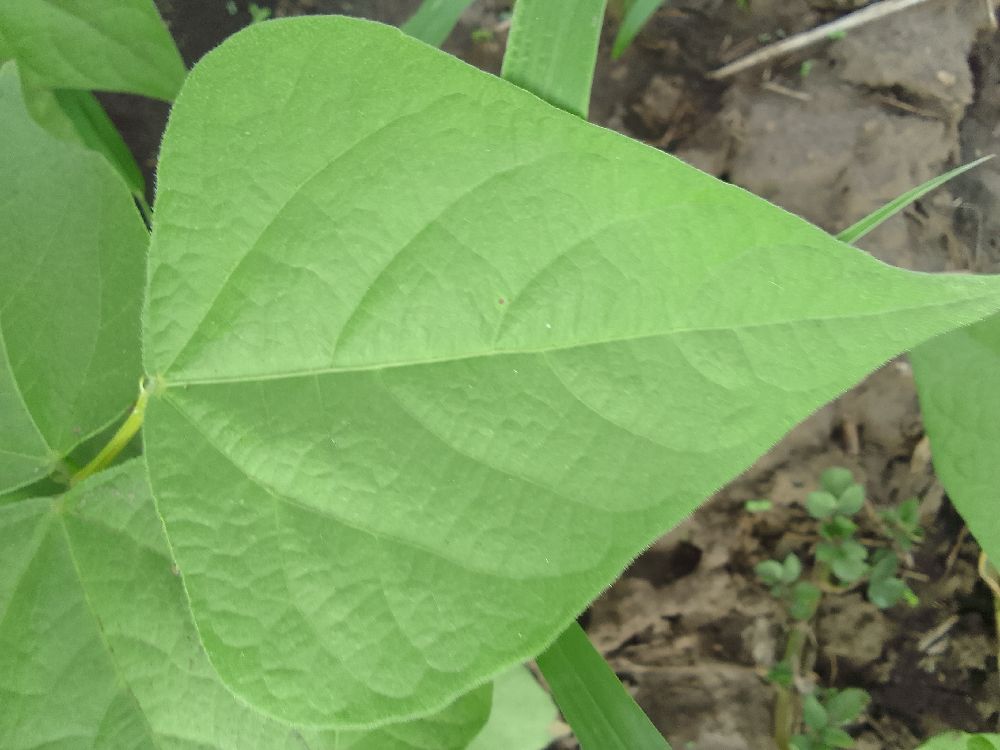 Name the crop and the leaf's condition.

common bean, healthy
